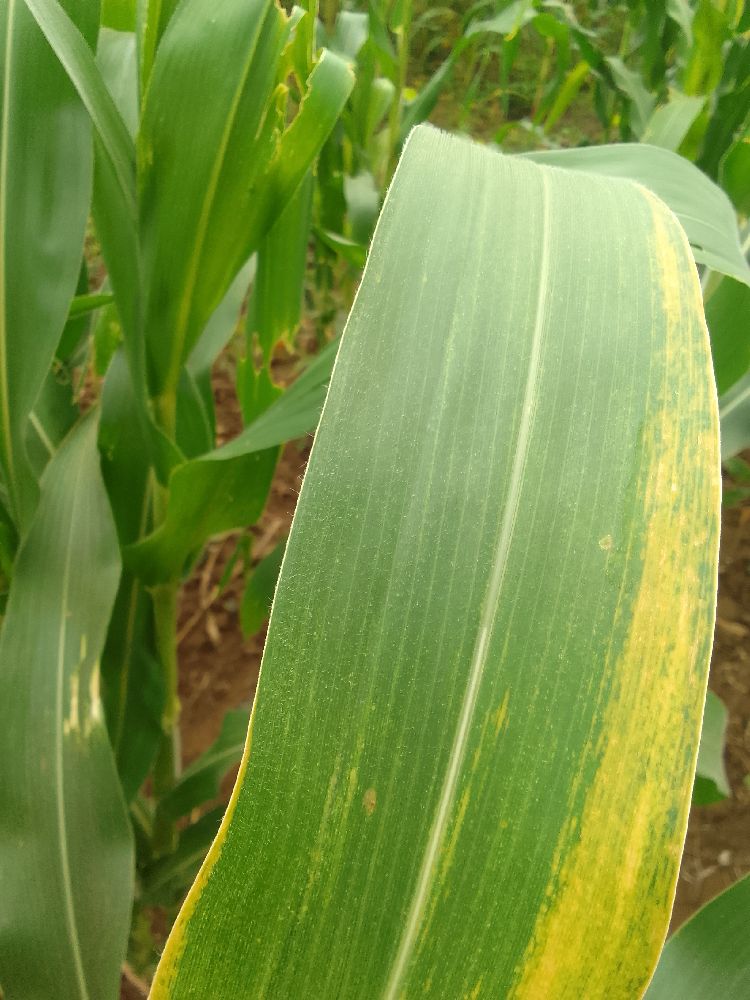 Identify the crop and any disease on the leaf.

maize, maize lethal necrosis
